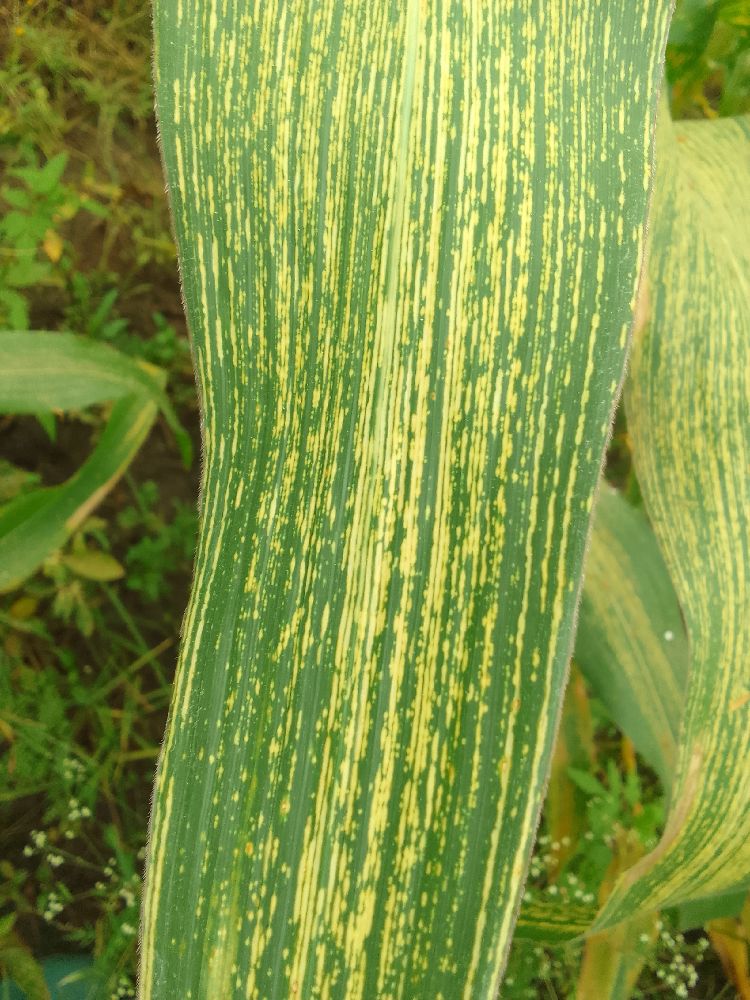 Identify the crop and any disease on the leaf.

maize, maize streak virus
